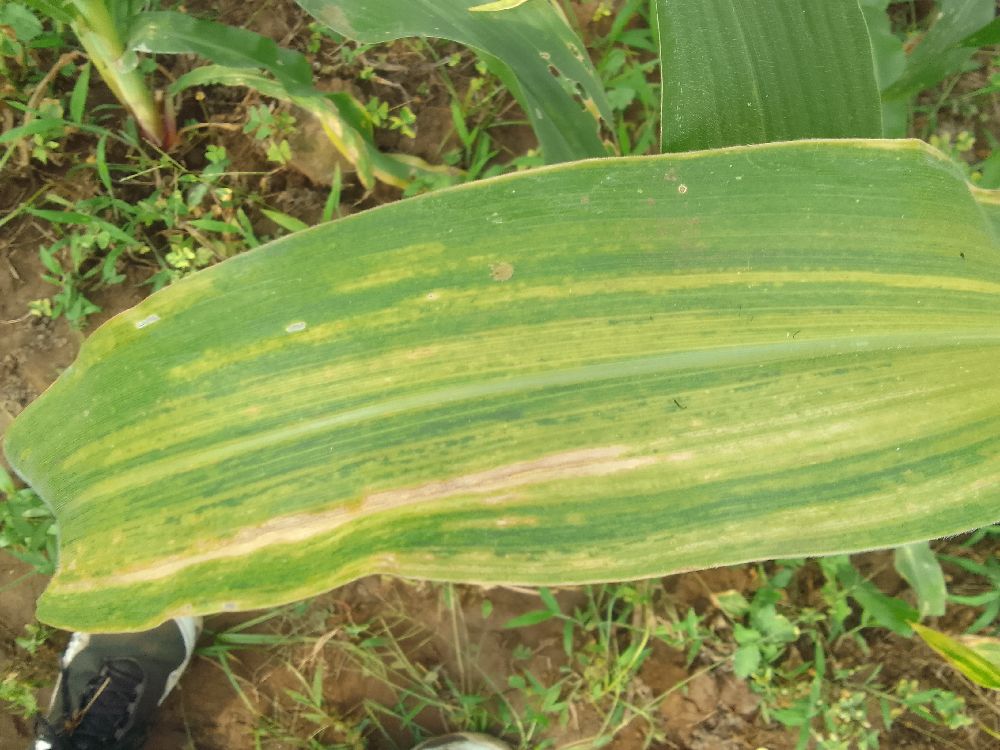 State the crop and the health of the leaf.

maize, maize lethal necrosis
